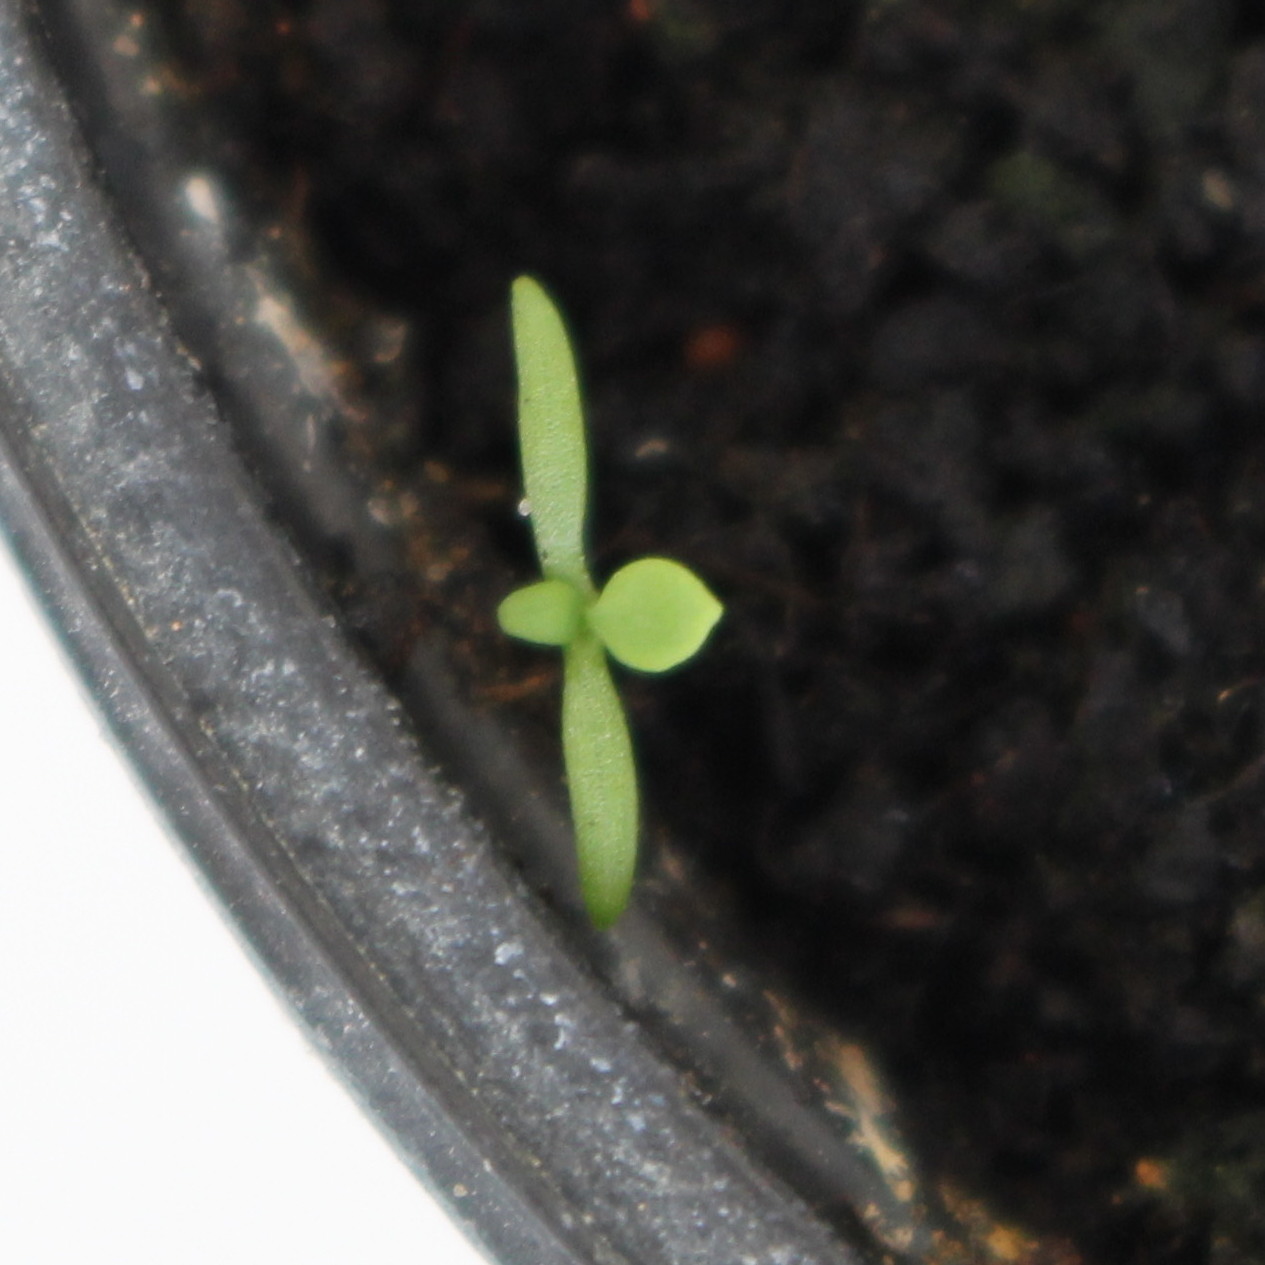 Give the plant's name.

Papaver rhoeas
